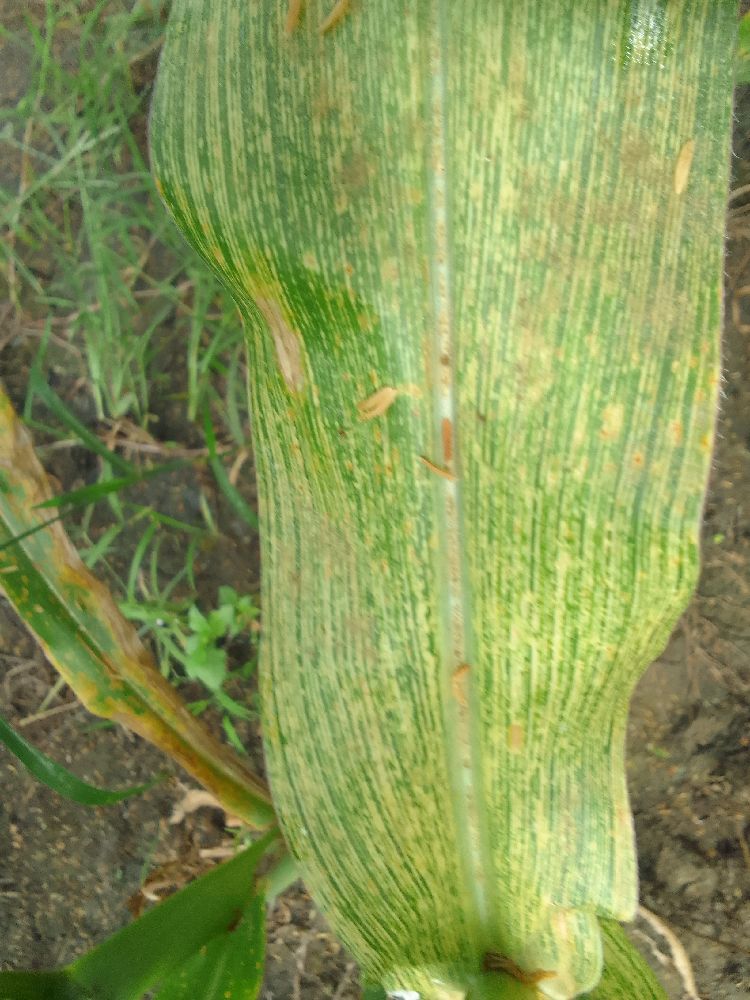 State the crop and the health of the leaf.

maize, maize streak virus
